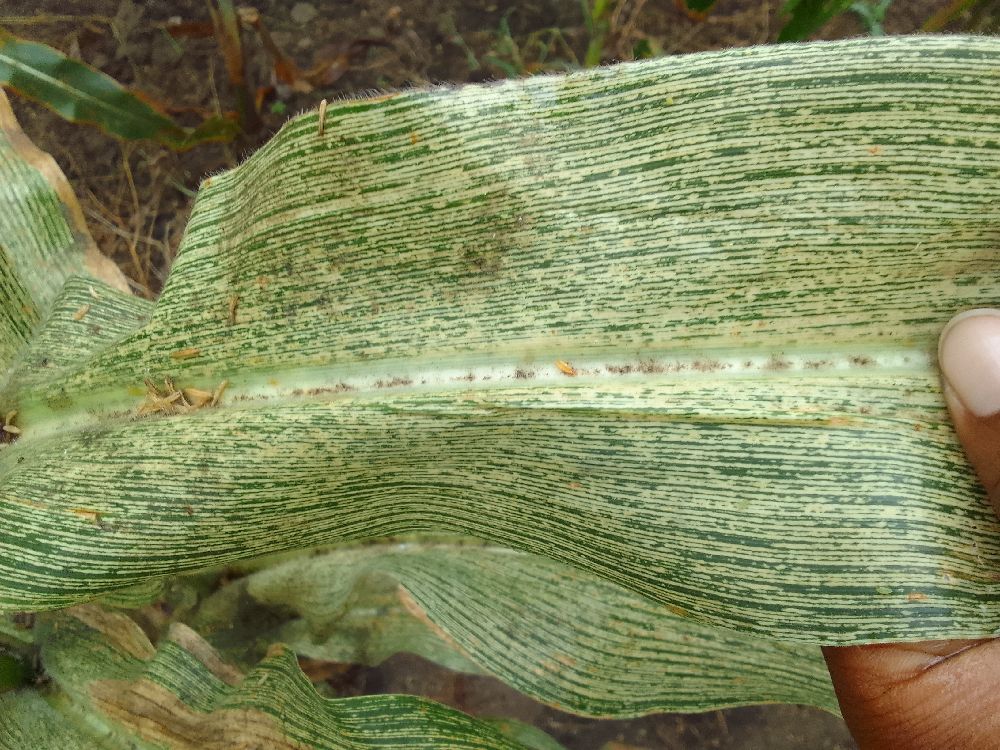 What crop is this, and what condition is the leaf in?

maize, maize streak virus
